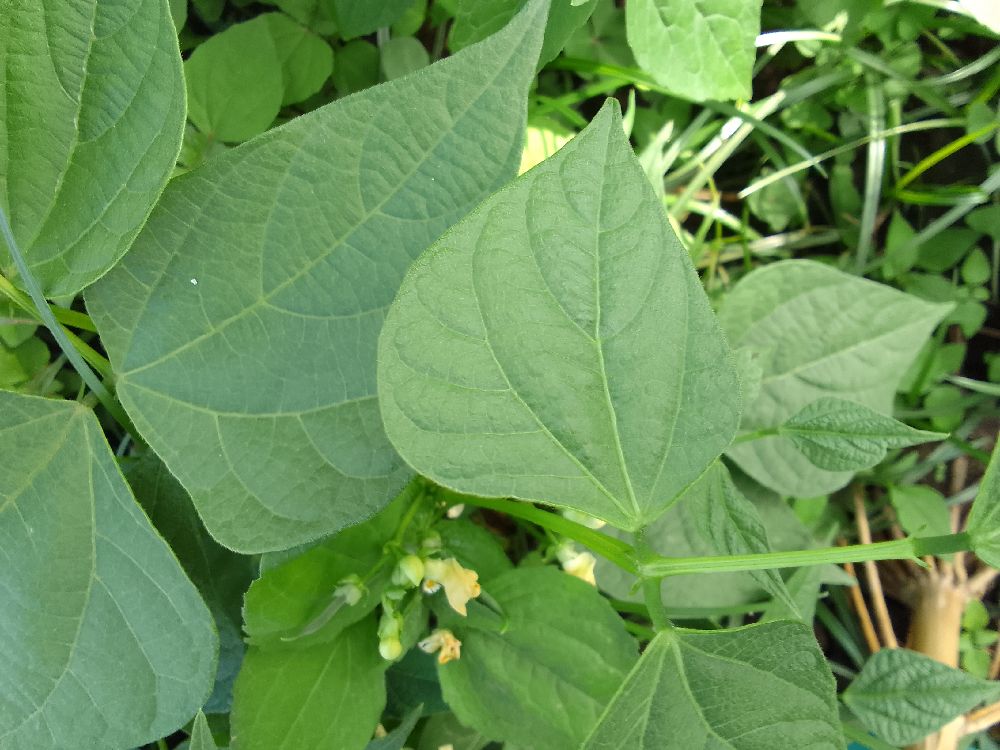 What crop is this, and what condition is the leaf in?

common bean, healthy
